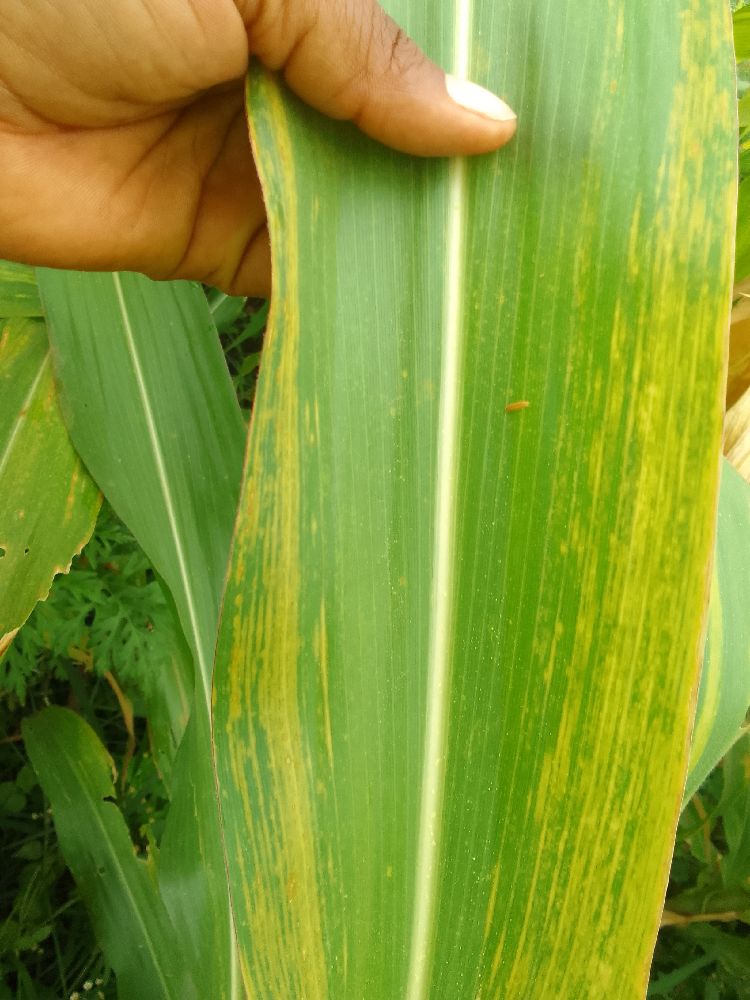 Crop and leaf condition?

maize, maize lethal necrosis
